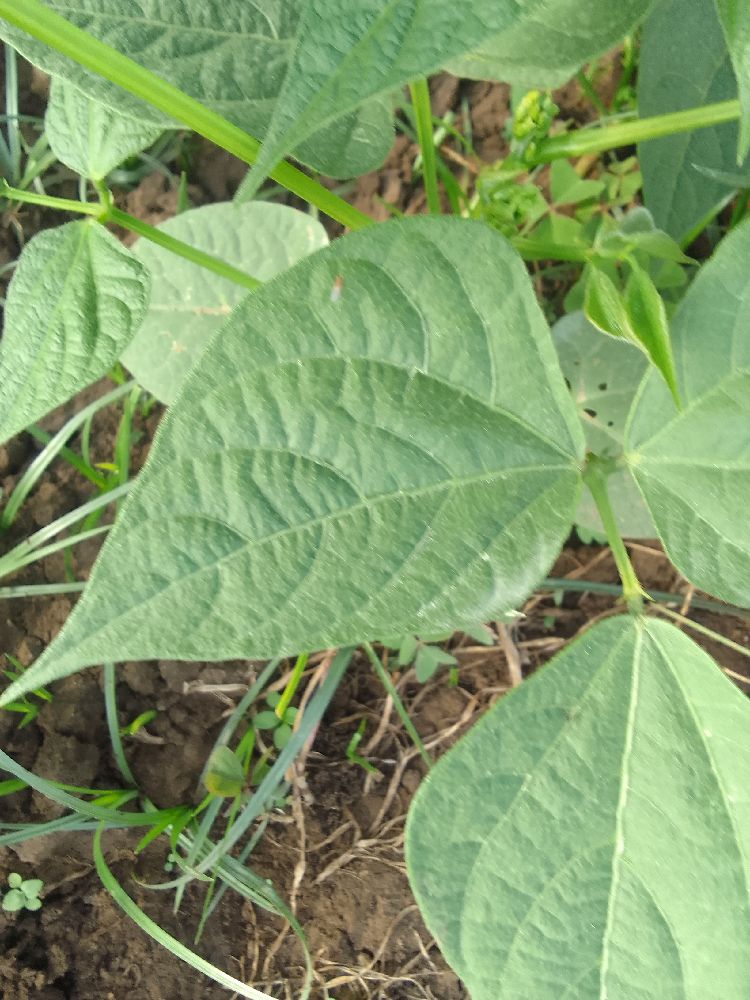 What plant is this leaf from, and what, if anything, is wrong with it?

common bean, healthy
